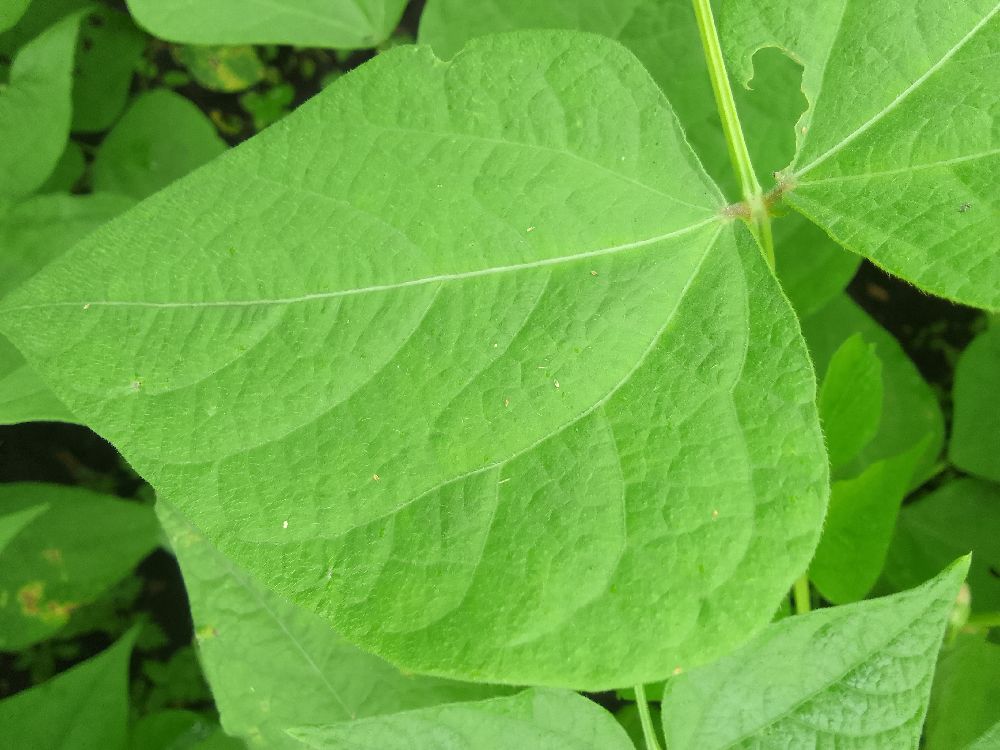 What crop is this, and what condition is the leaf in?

common bean, healthy
